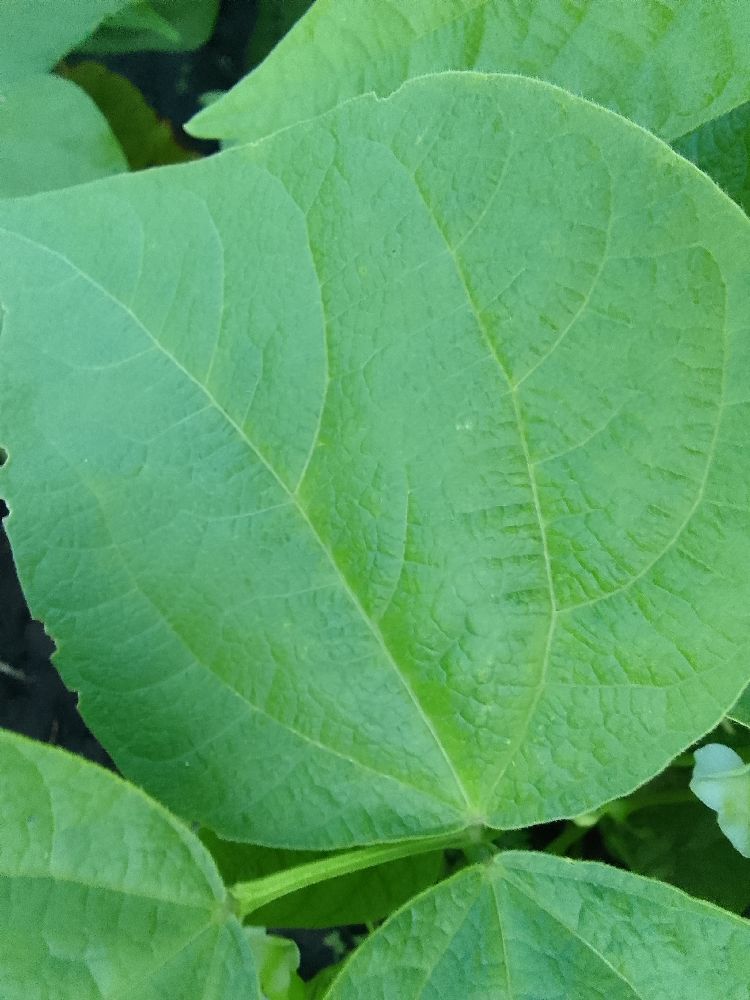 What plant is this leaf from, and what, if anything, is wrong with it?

common bean, healthy
